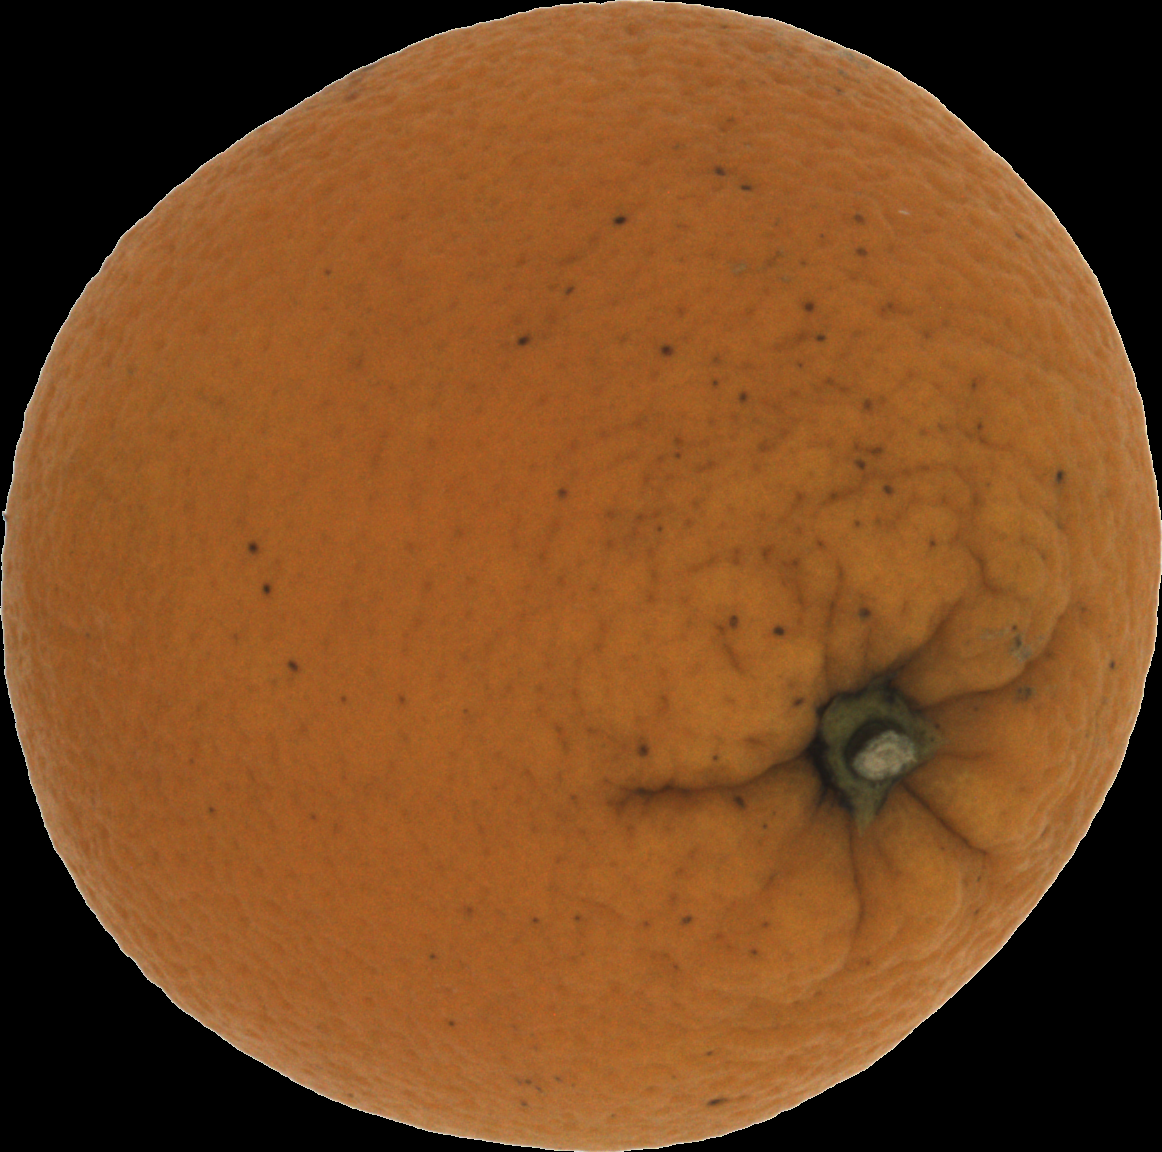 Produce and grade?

orange, bad
